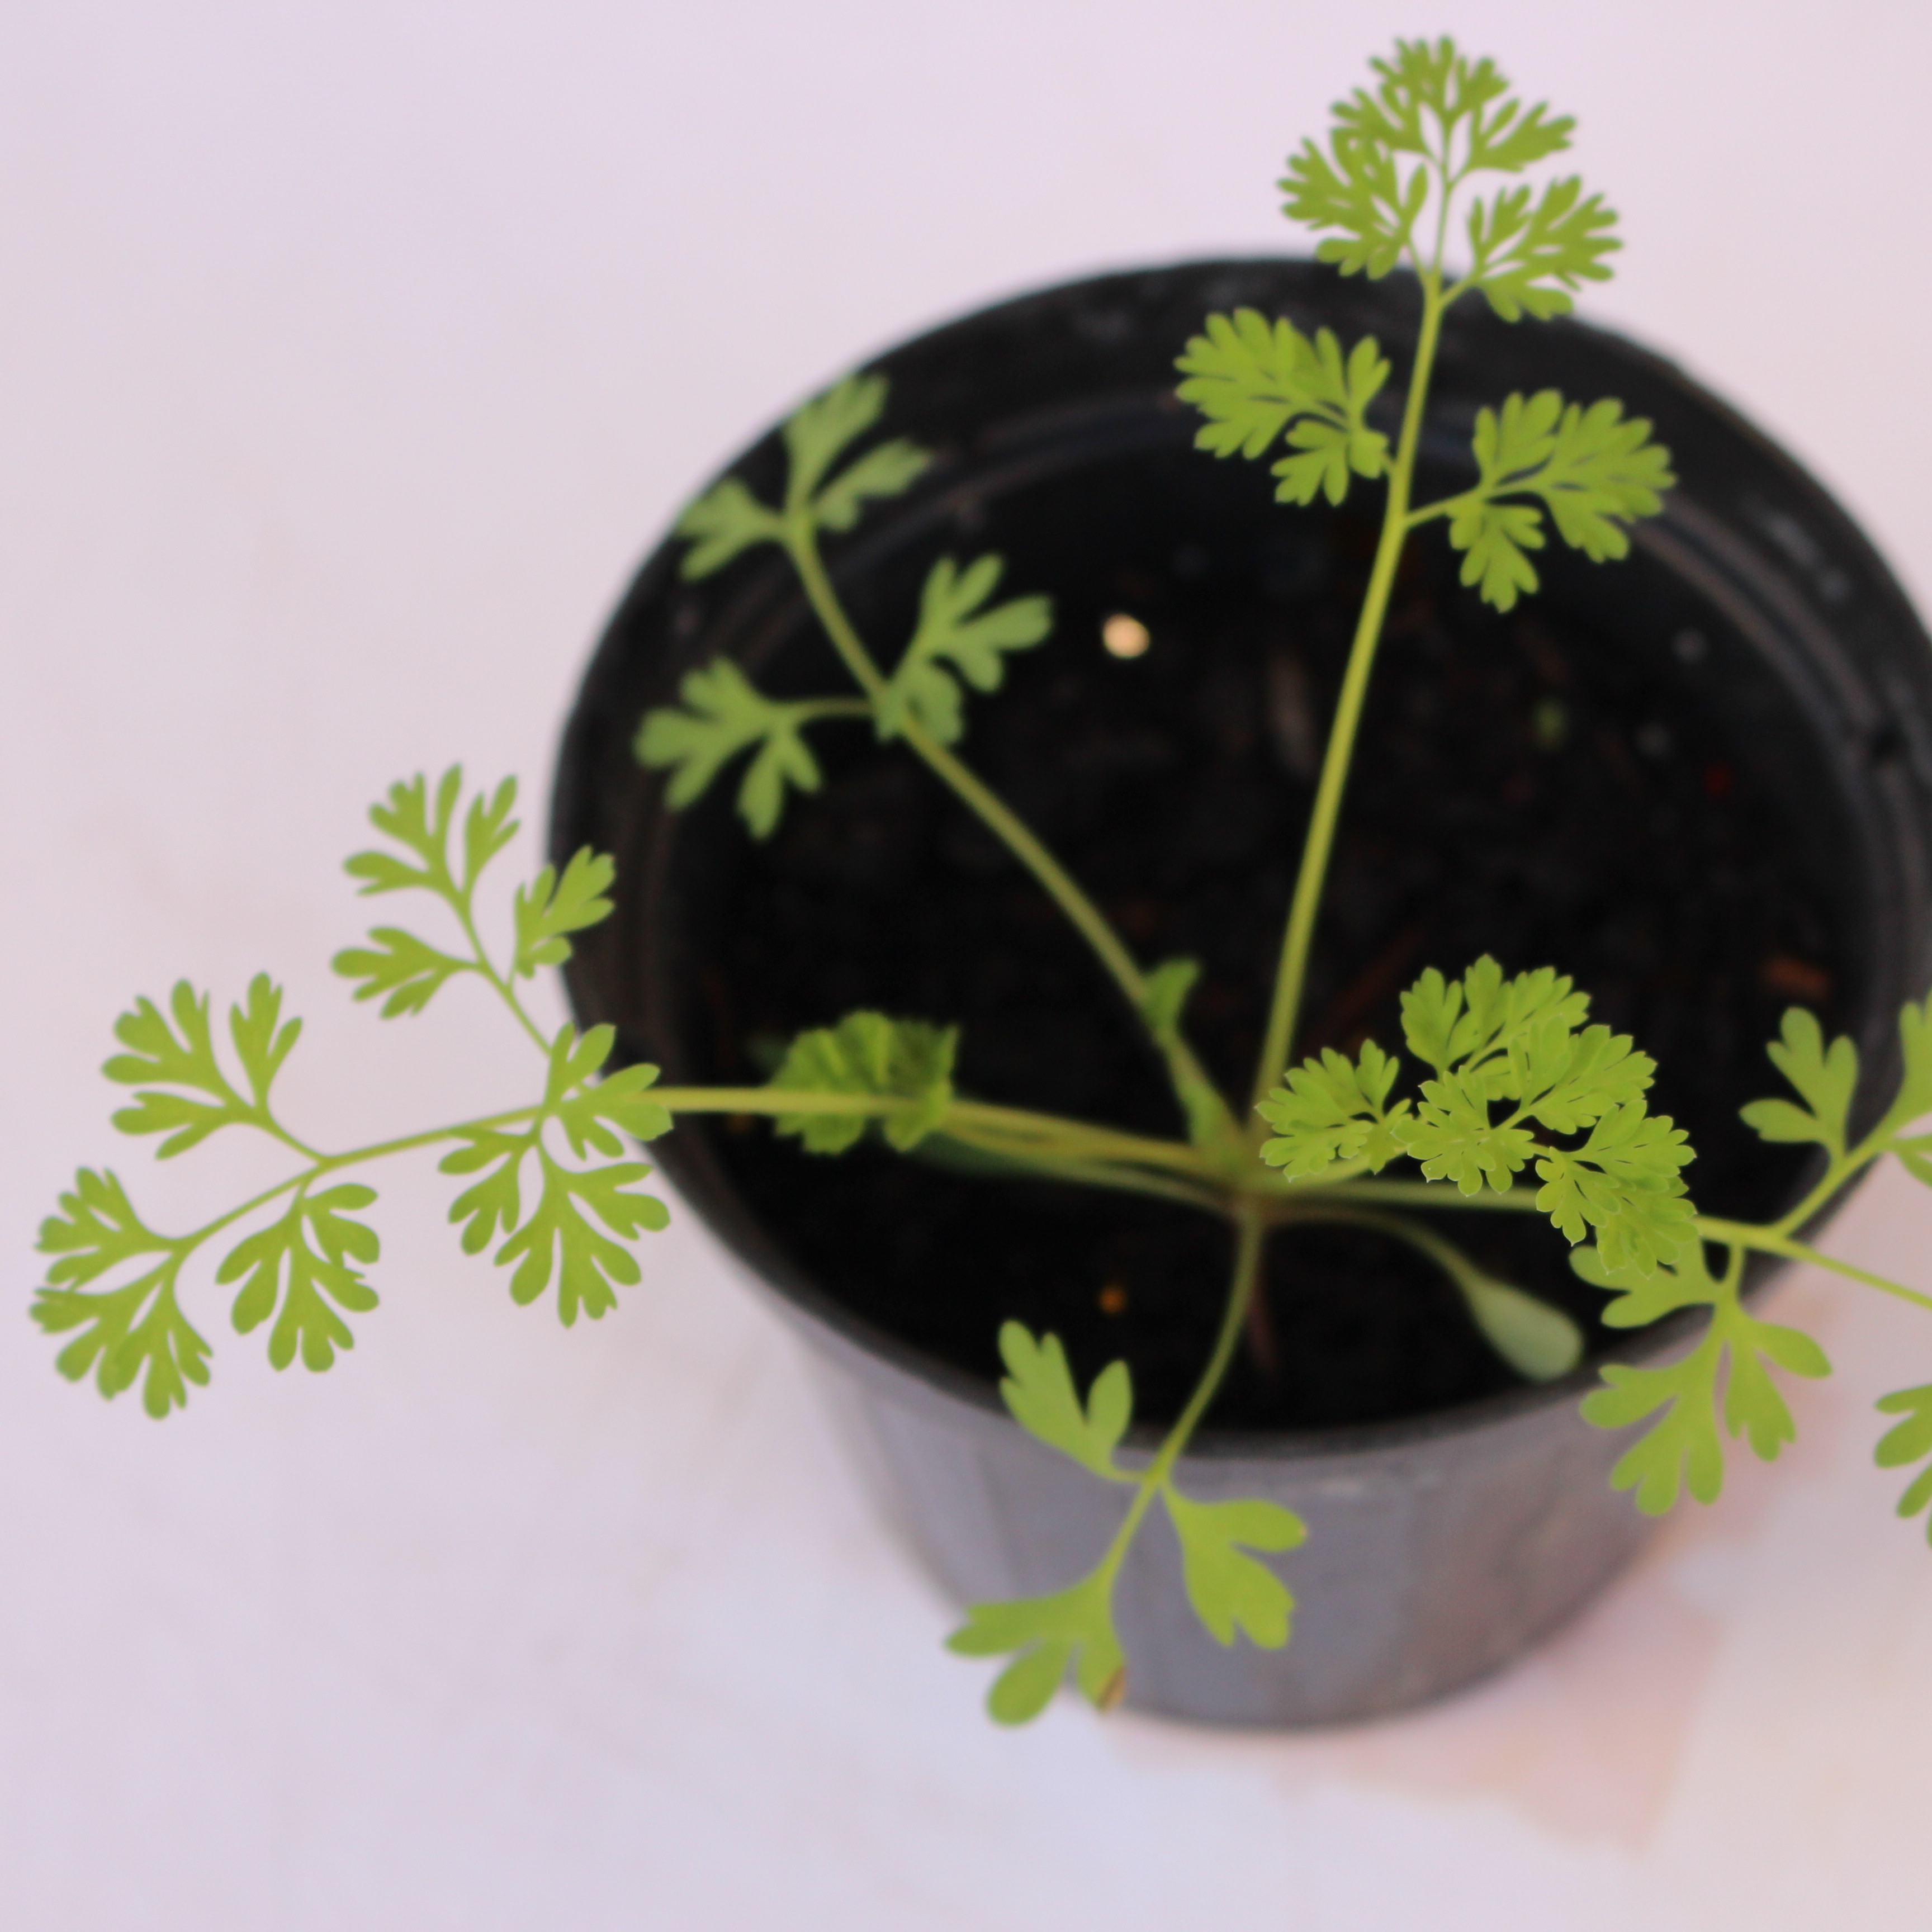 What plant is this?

Fumaria officinalis
